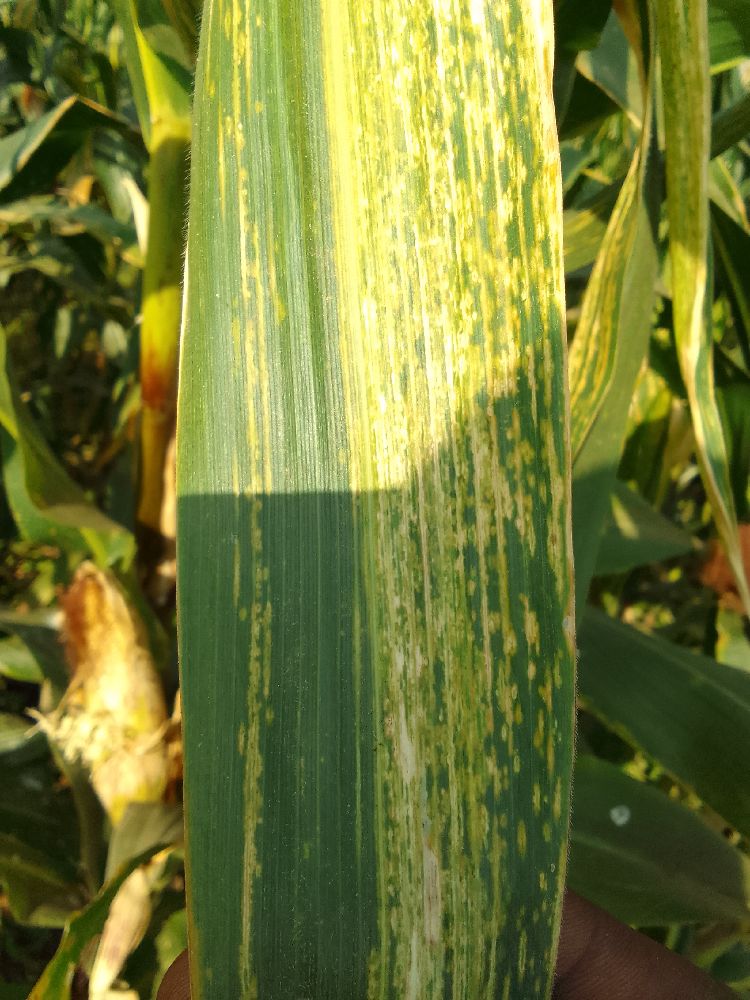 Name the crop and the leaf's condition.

maize, maize lethal necrosis
